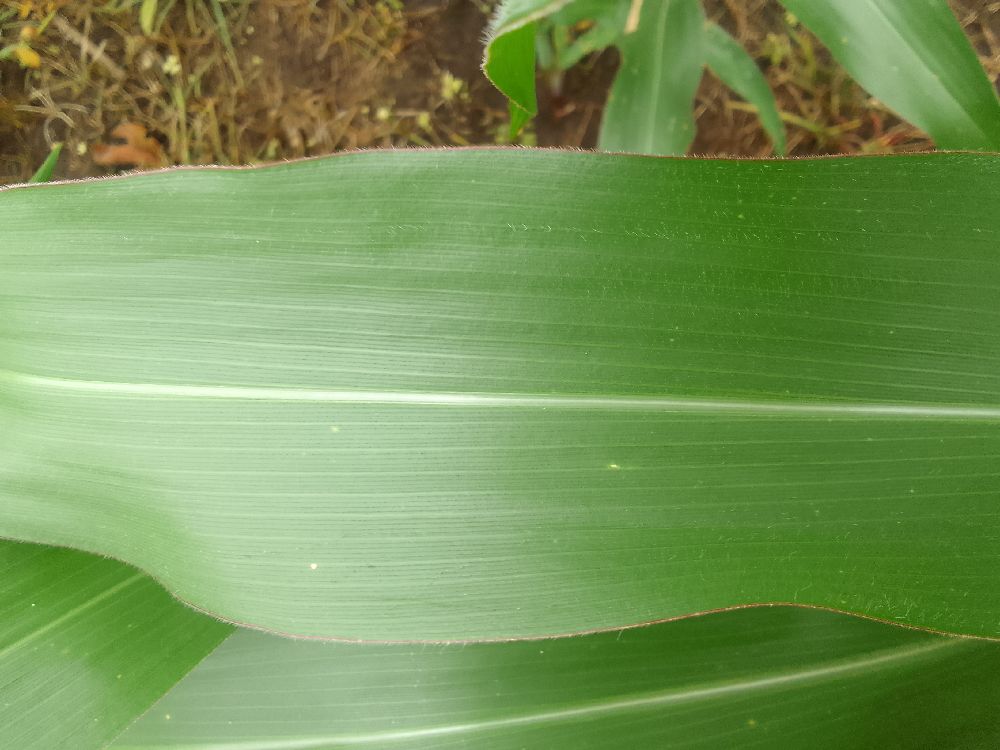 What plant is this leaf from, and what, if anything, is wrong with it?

maize, healthy
